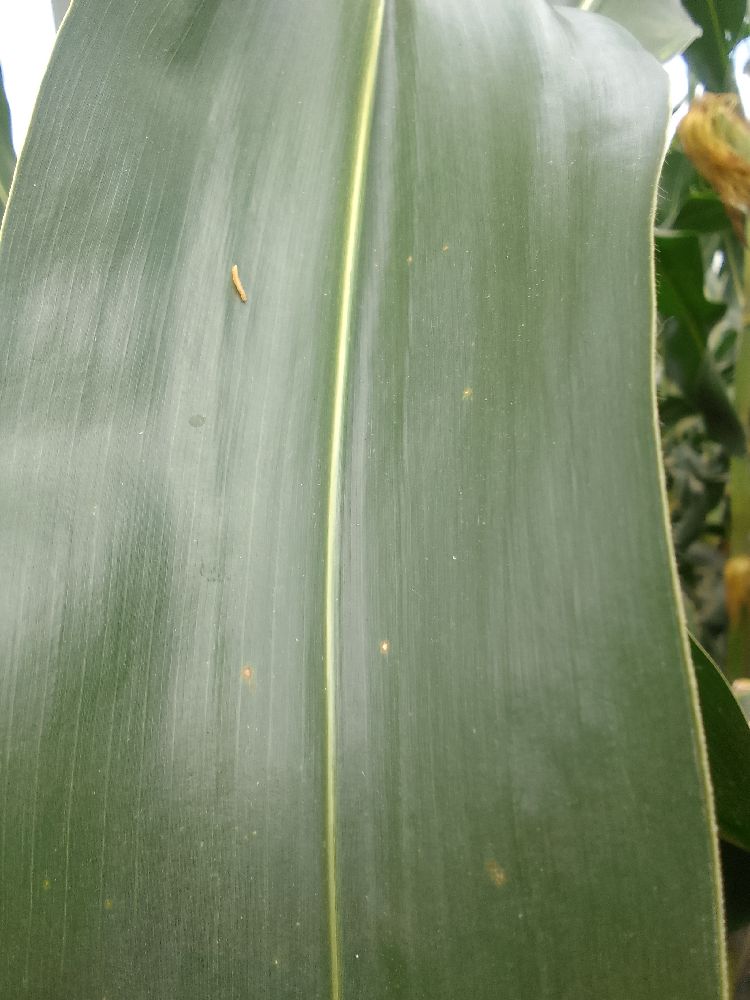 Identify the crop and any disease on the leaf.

maize, healthy
